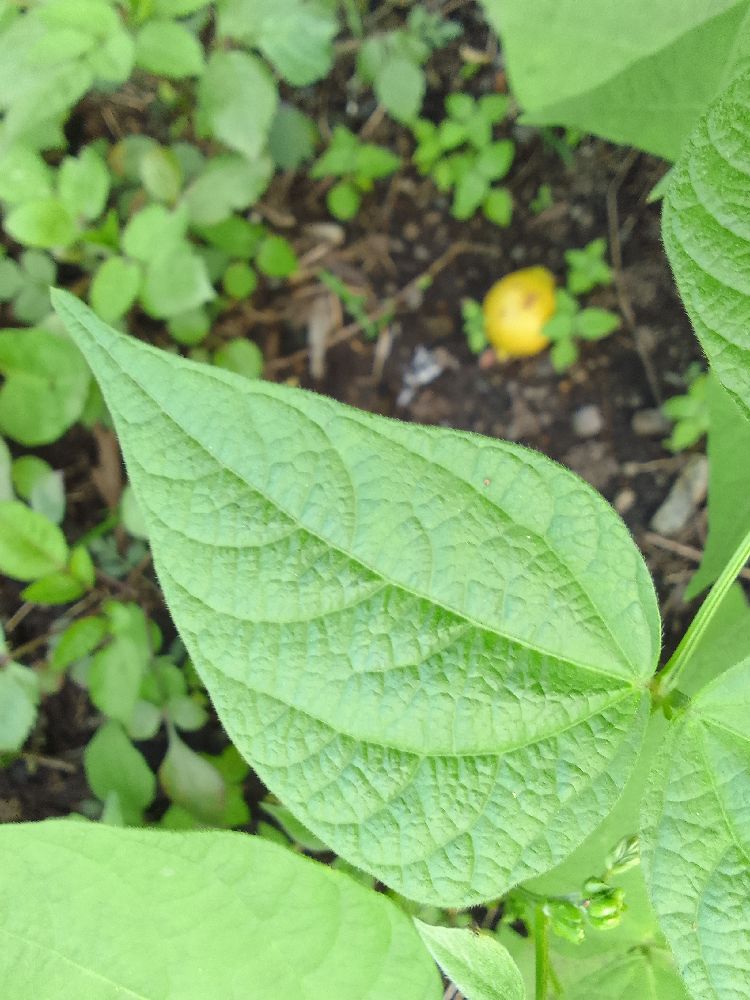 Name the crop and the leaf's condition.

common bean, healthy
